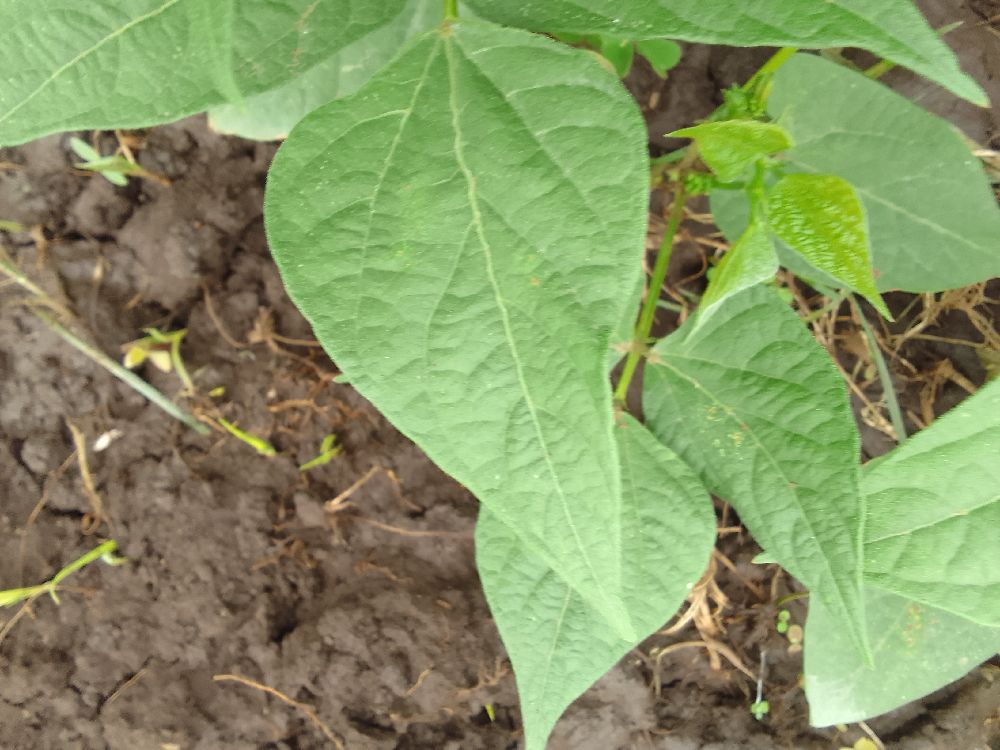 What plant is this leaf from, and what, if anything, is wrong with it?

common bean, healthy
